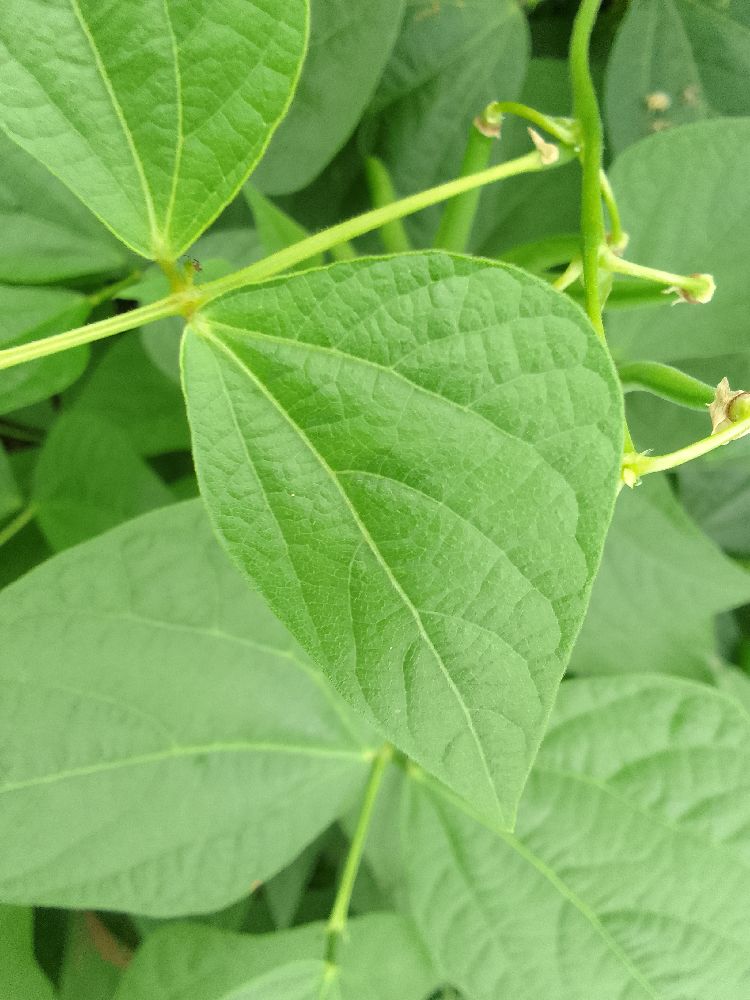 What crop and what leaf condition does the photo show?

common bean, healthy
